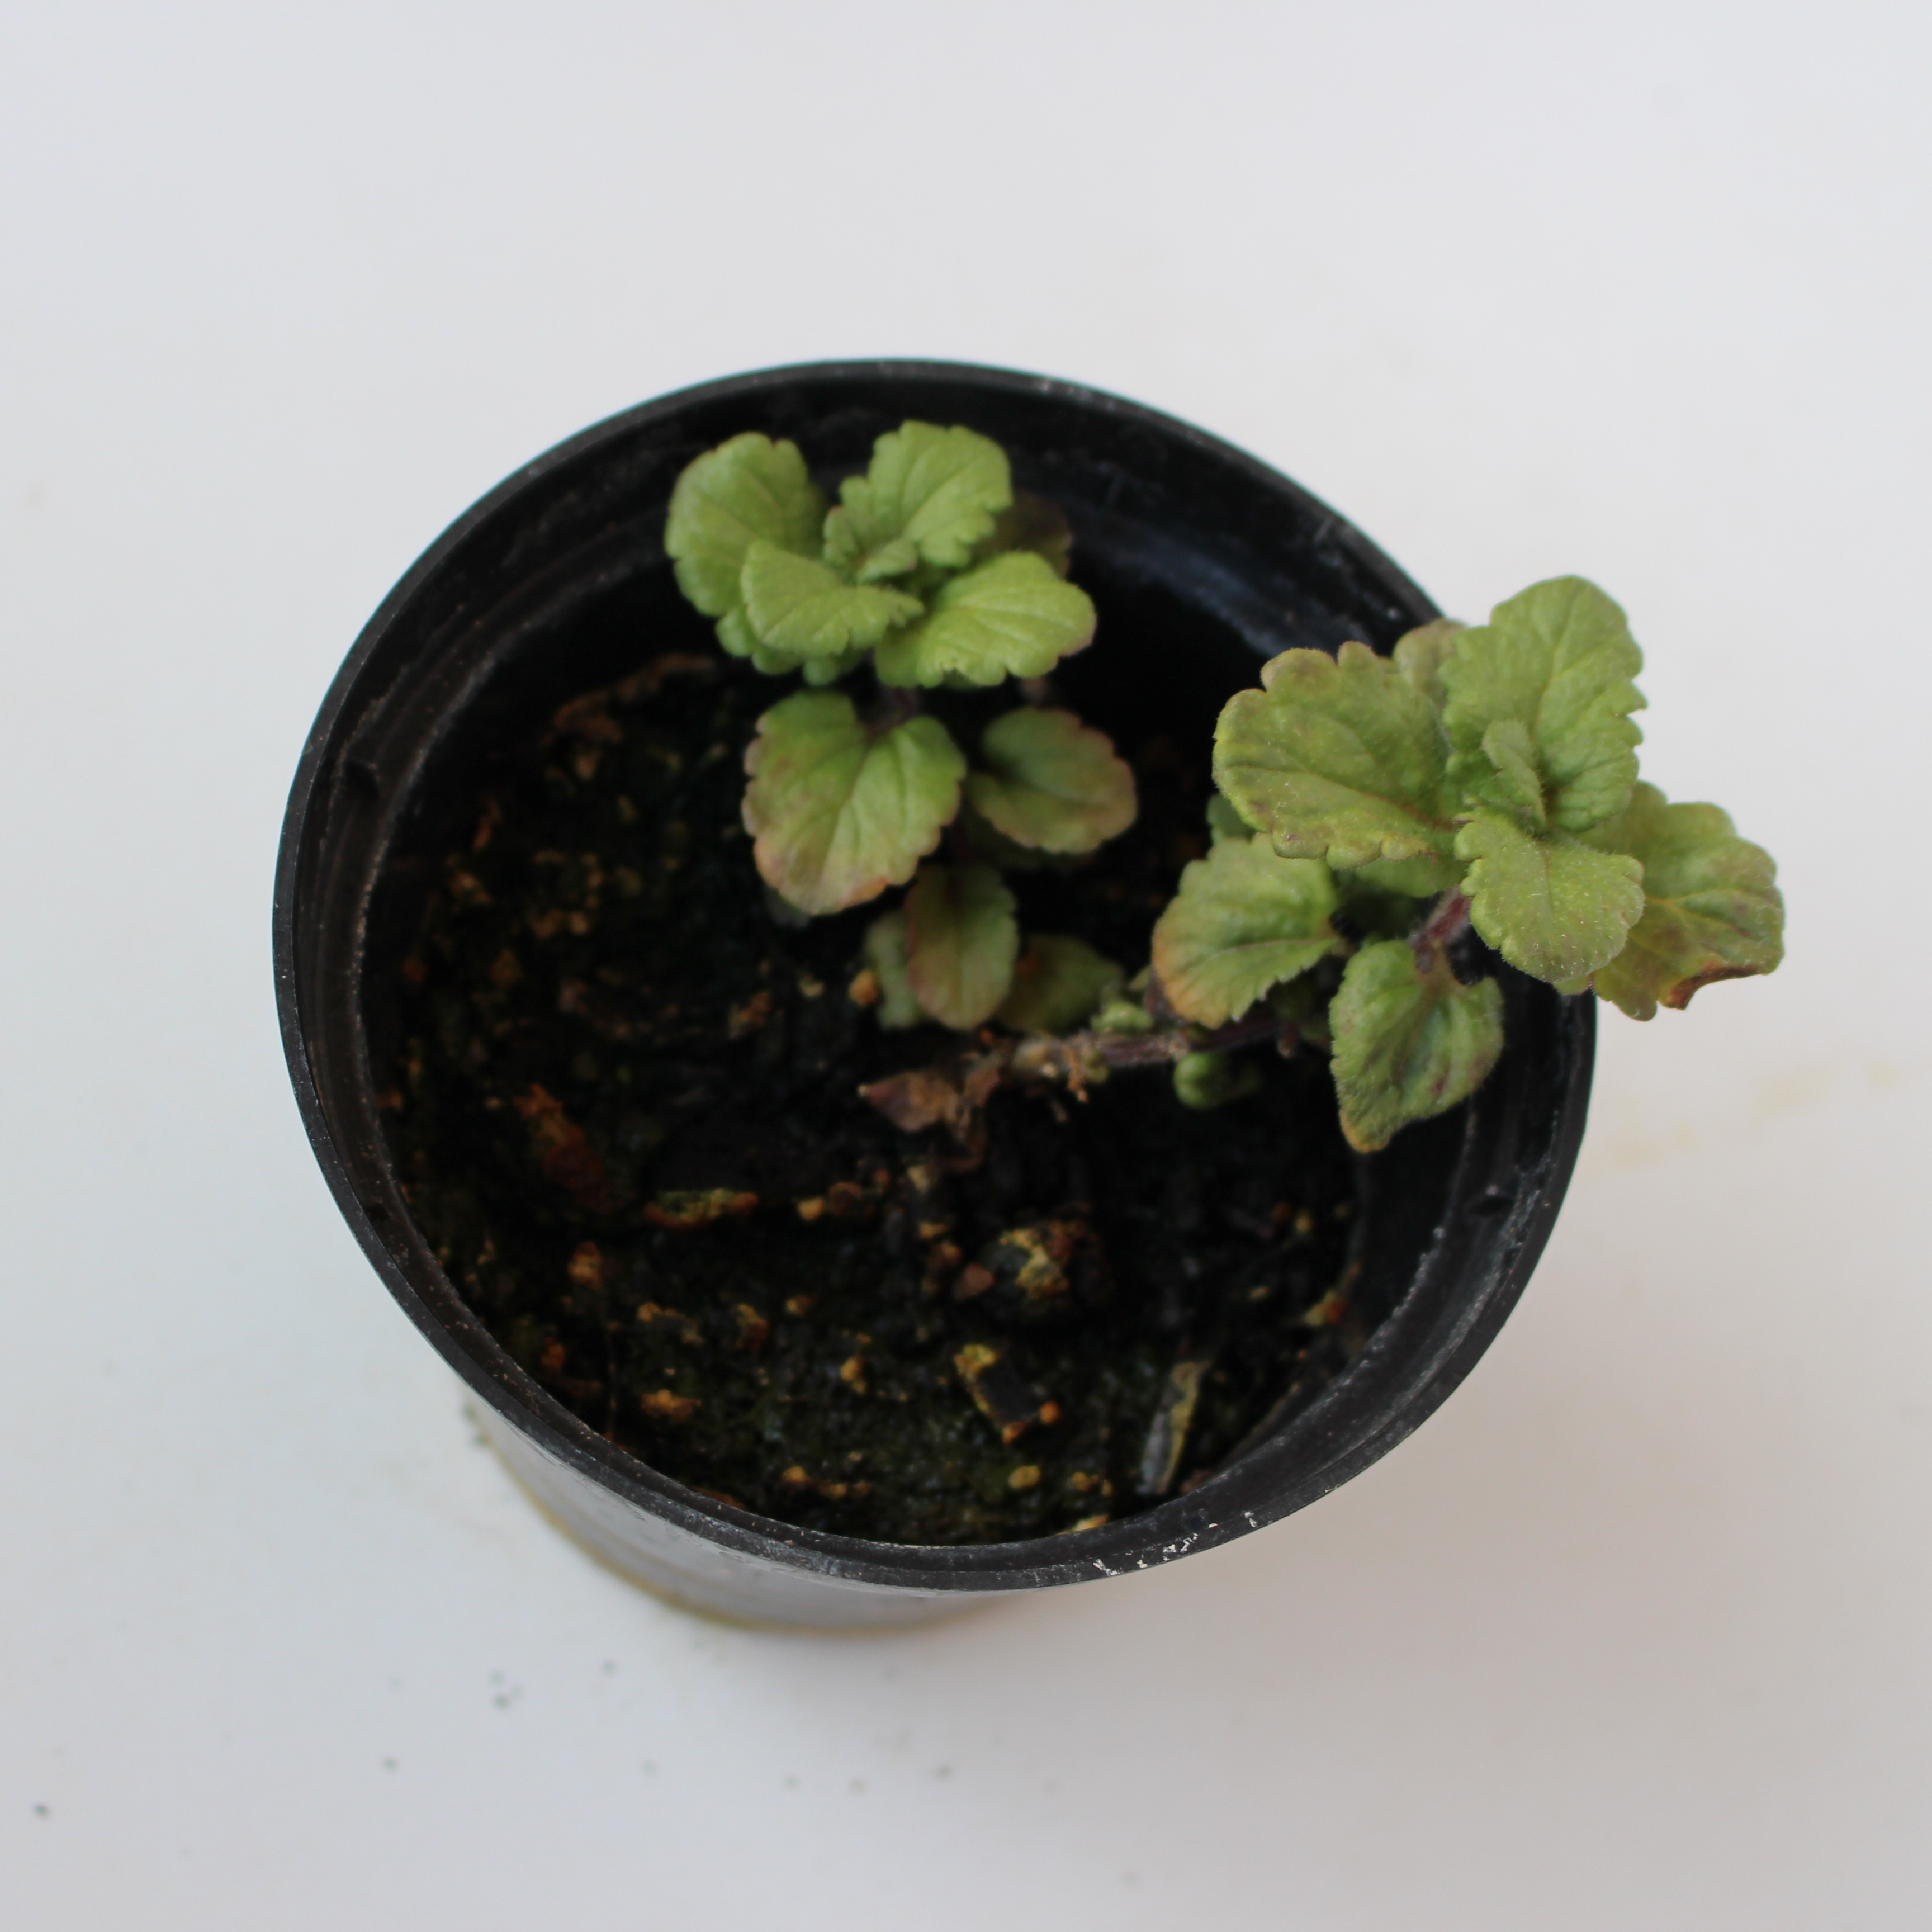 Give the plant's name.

Veronica persica
